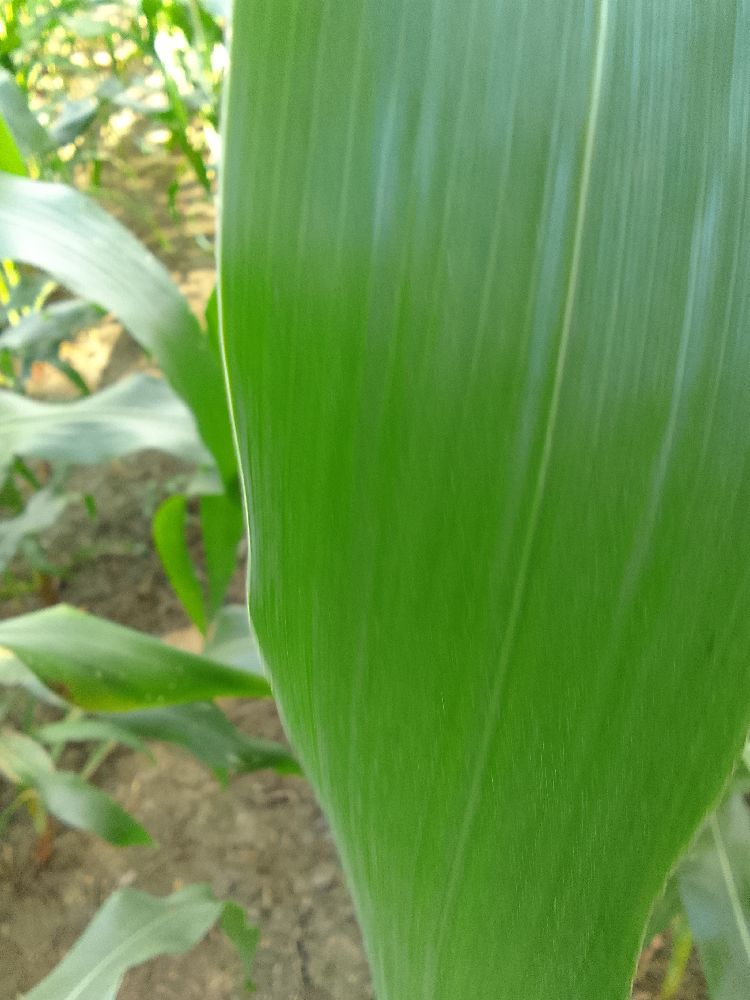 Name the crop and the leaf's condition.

maize, healthy
